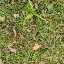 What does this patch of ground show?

grass
